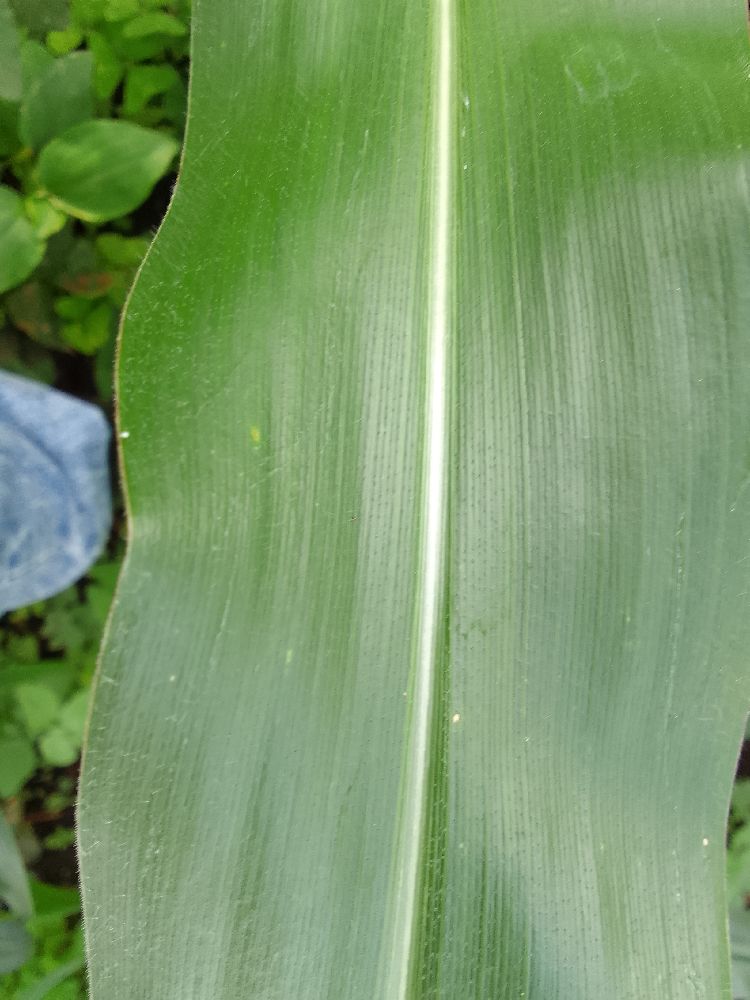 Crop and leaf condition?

maize, healthy
